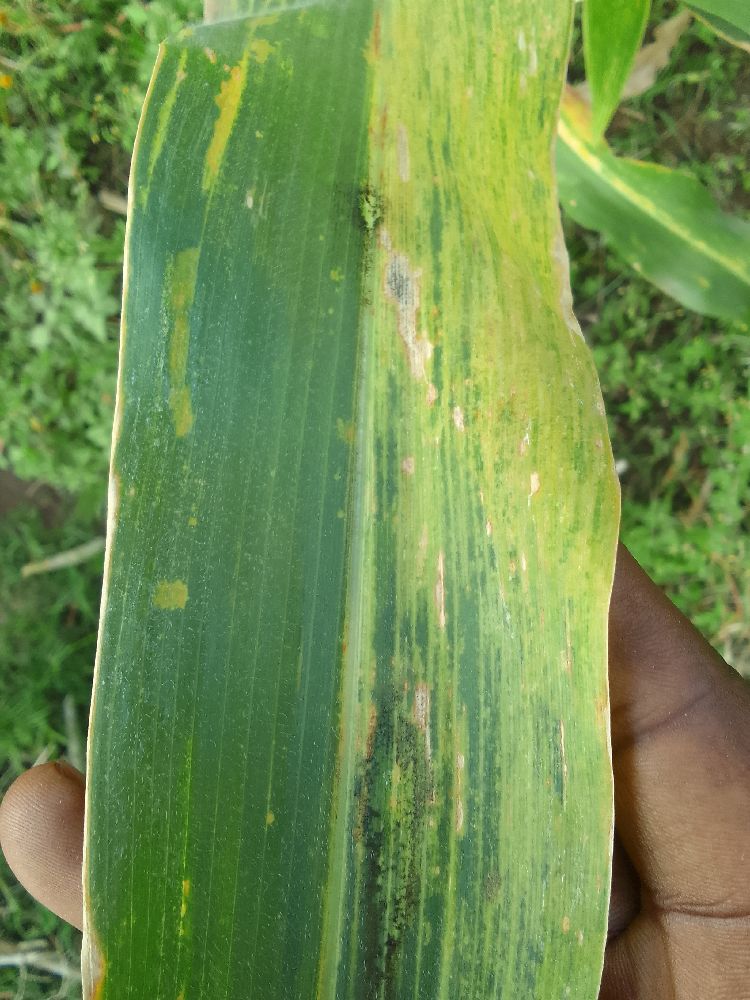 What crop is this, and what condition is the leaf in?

maize, maize lethal necrosis
